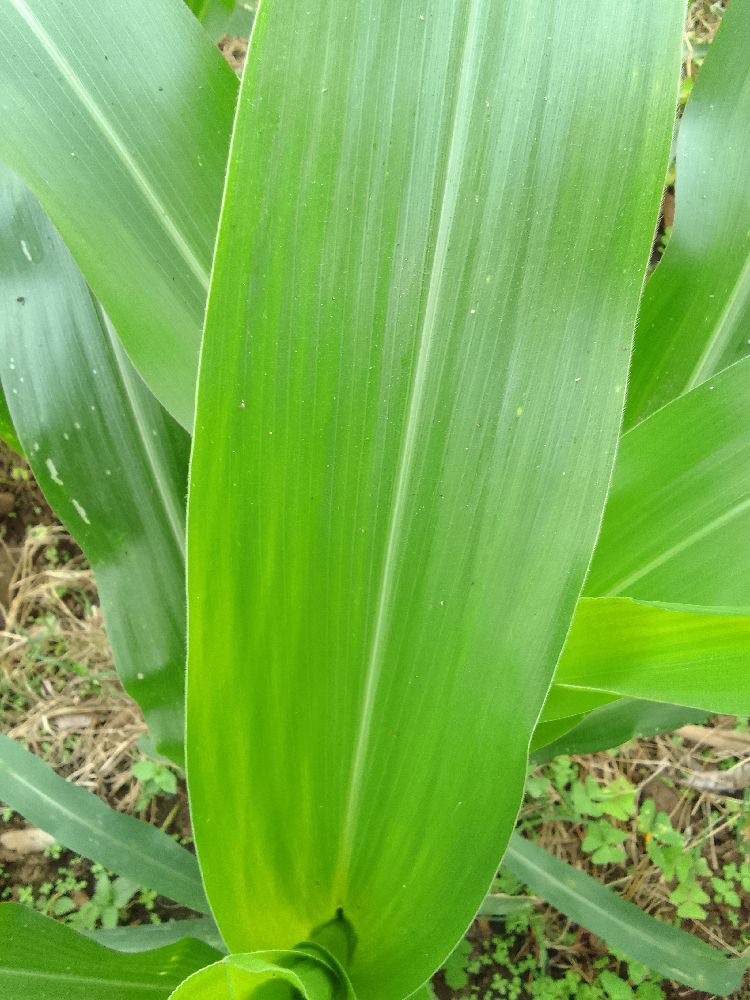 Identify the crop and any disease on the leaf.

maize, healthy
